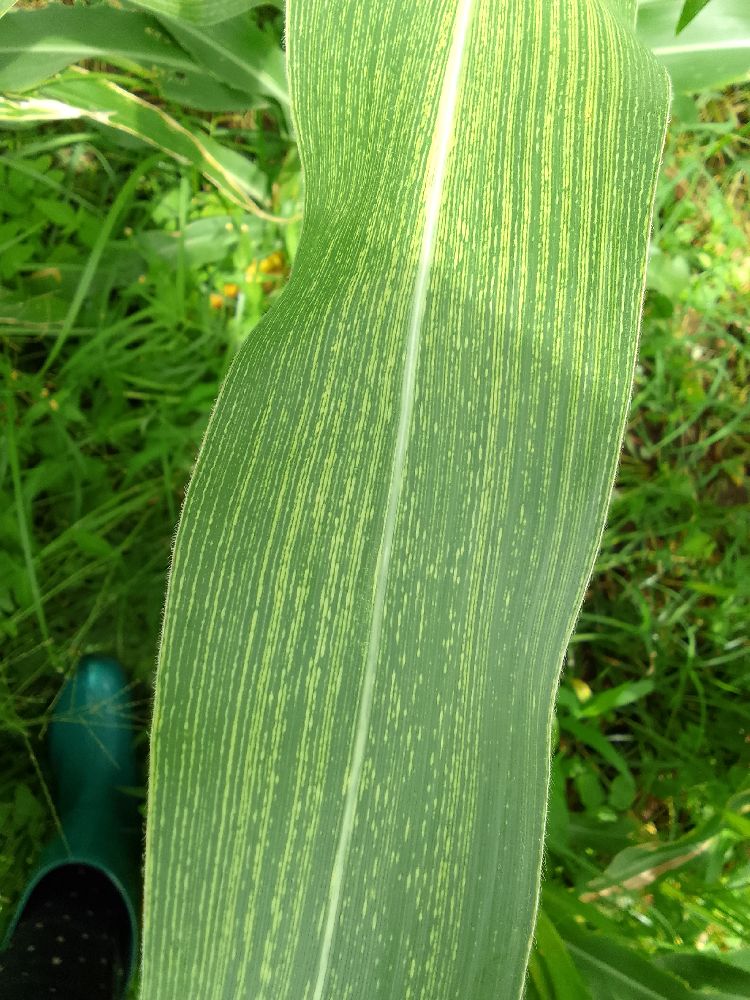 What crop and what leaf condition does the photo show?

maize, maize streak virus
